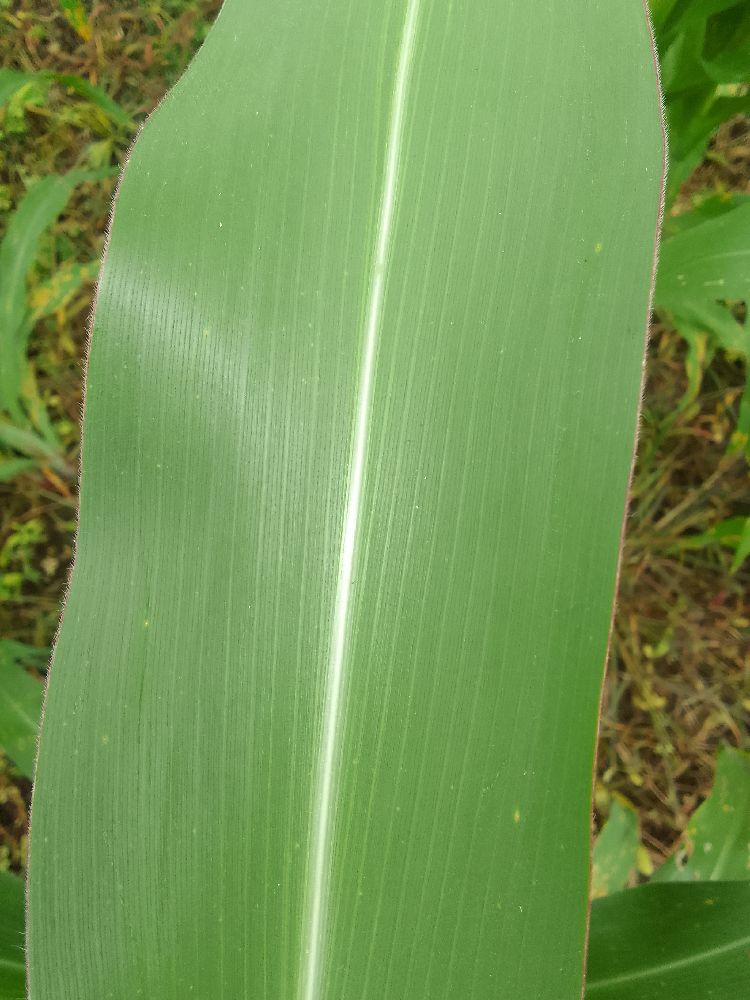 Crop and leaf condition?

maize, healthy
